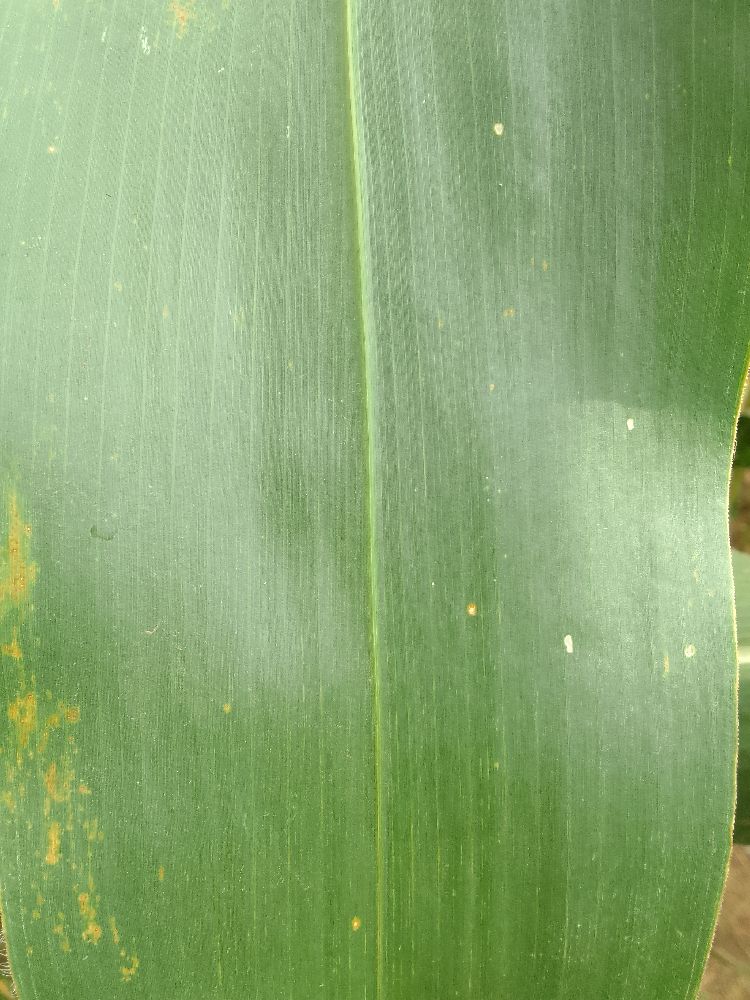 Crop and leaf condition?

maize, healthy
